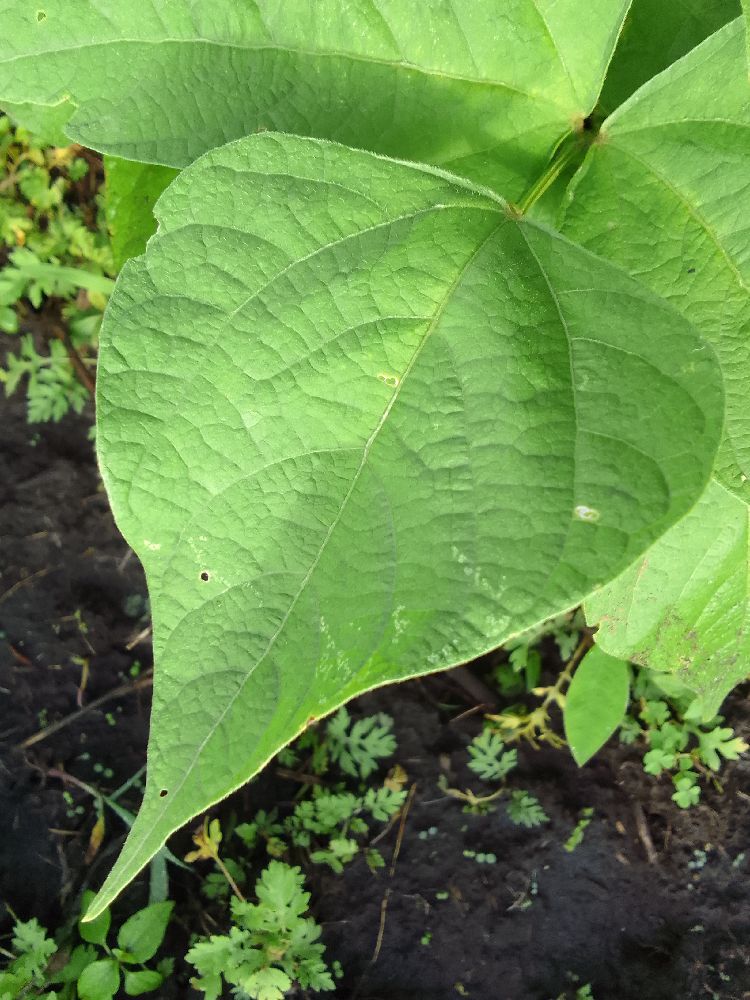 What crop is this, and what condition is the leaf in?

common bean, healthy
